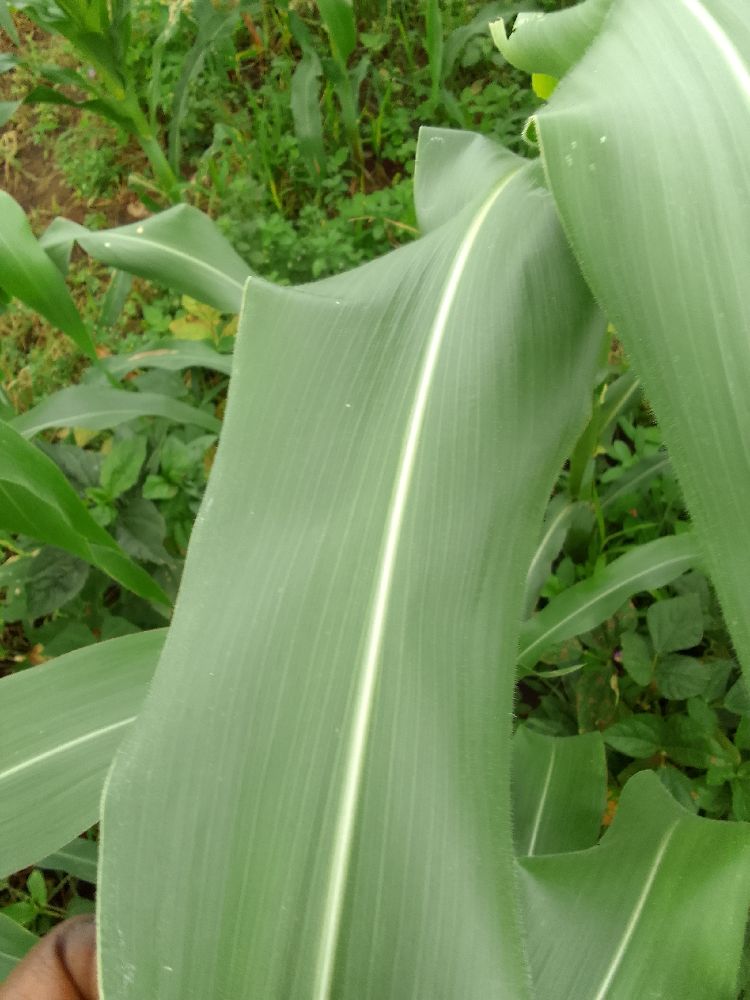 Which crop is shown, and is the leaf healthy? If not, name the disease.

maize, healthy
